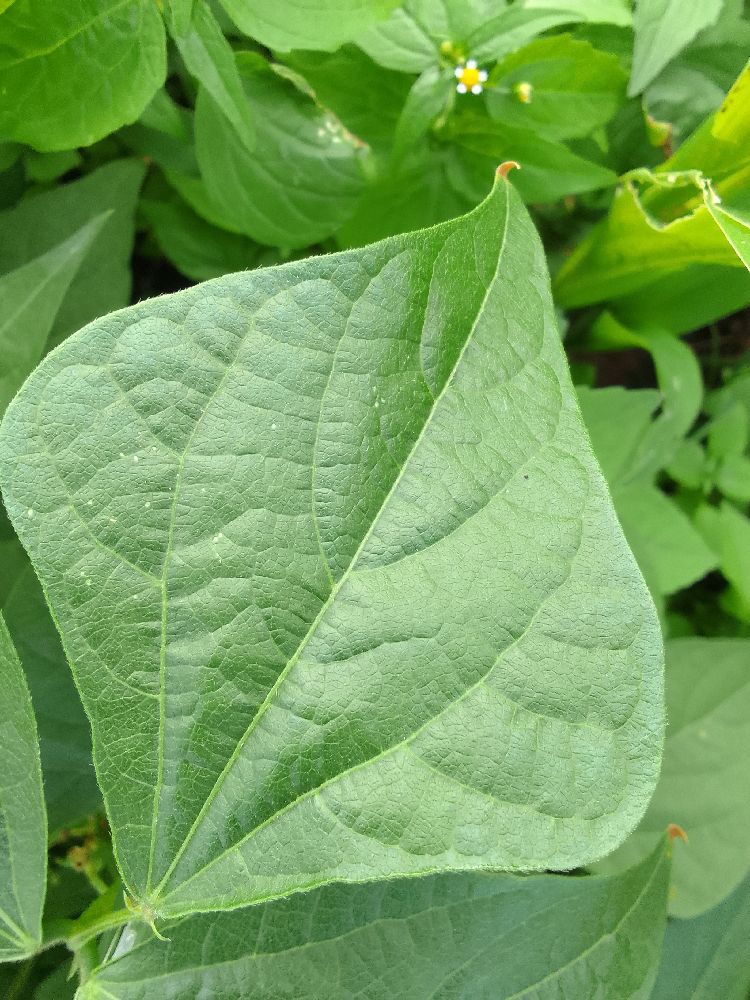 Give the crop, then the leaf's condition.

common bean, healthy
